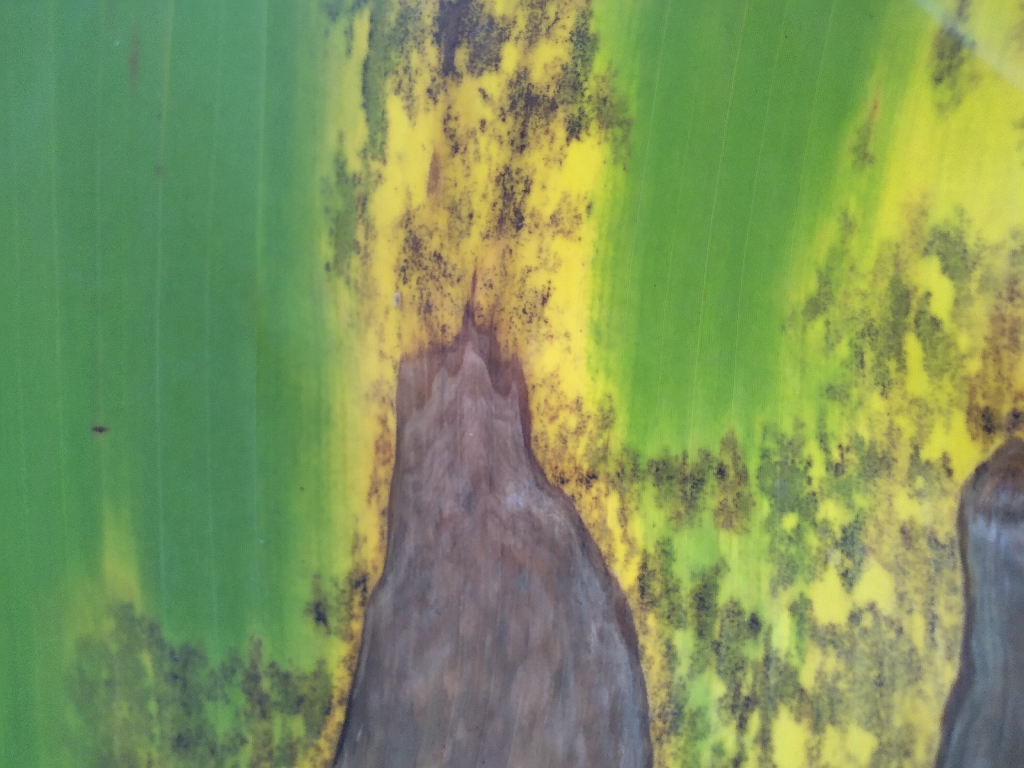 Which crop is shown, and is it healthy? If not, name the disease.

banana, black sigatoka
